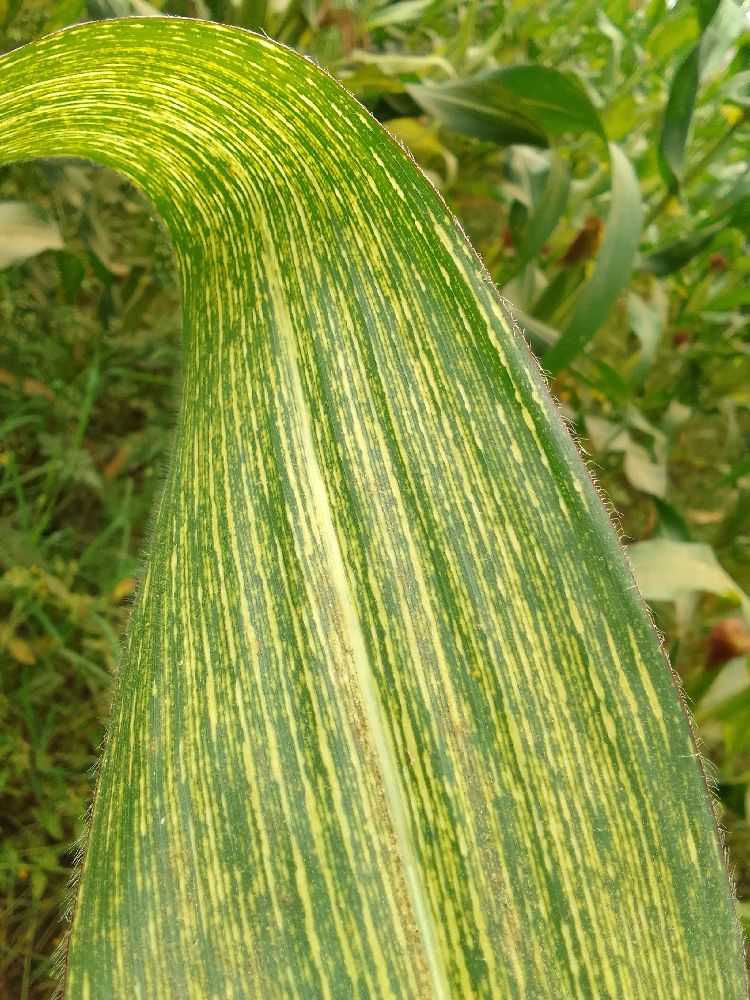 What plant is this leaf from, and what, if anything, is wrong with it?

maize, maize streak virus
